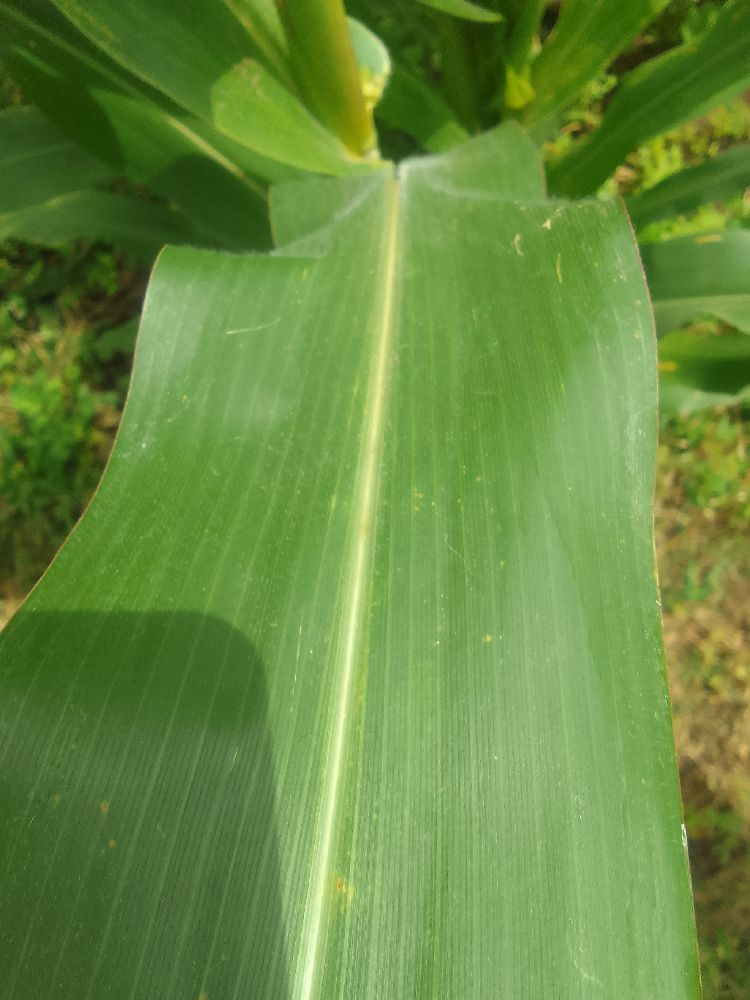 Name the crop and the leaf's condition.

maize, healthy
